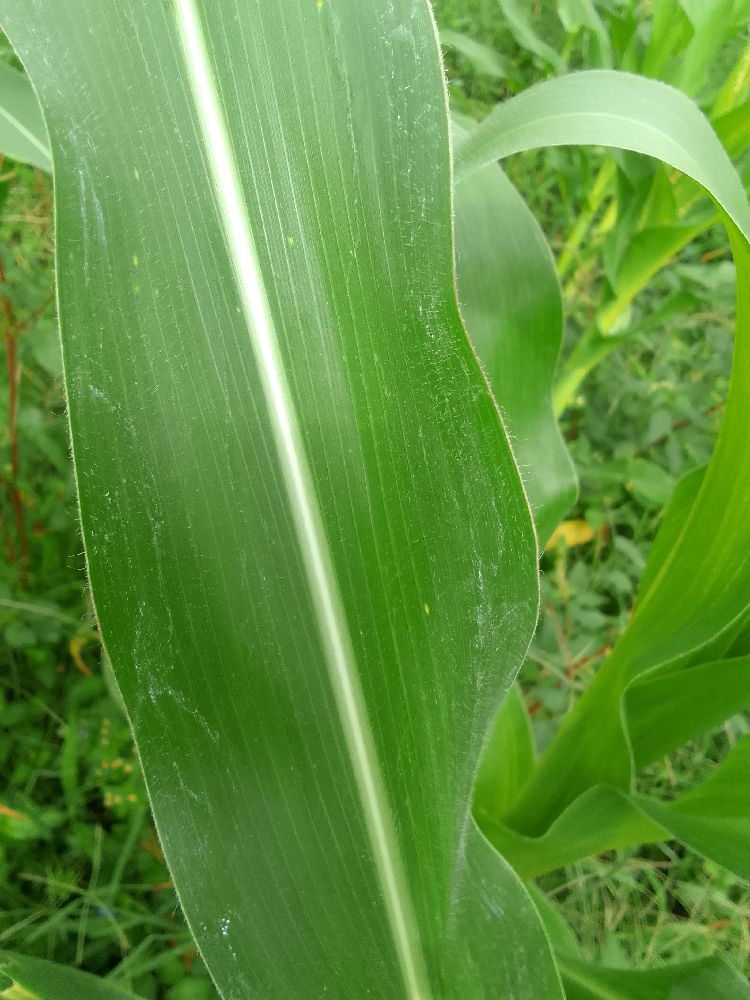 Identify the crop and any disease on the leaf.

maize, healthy
